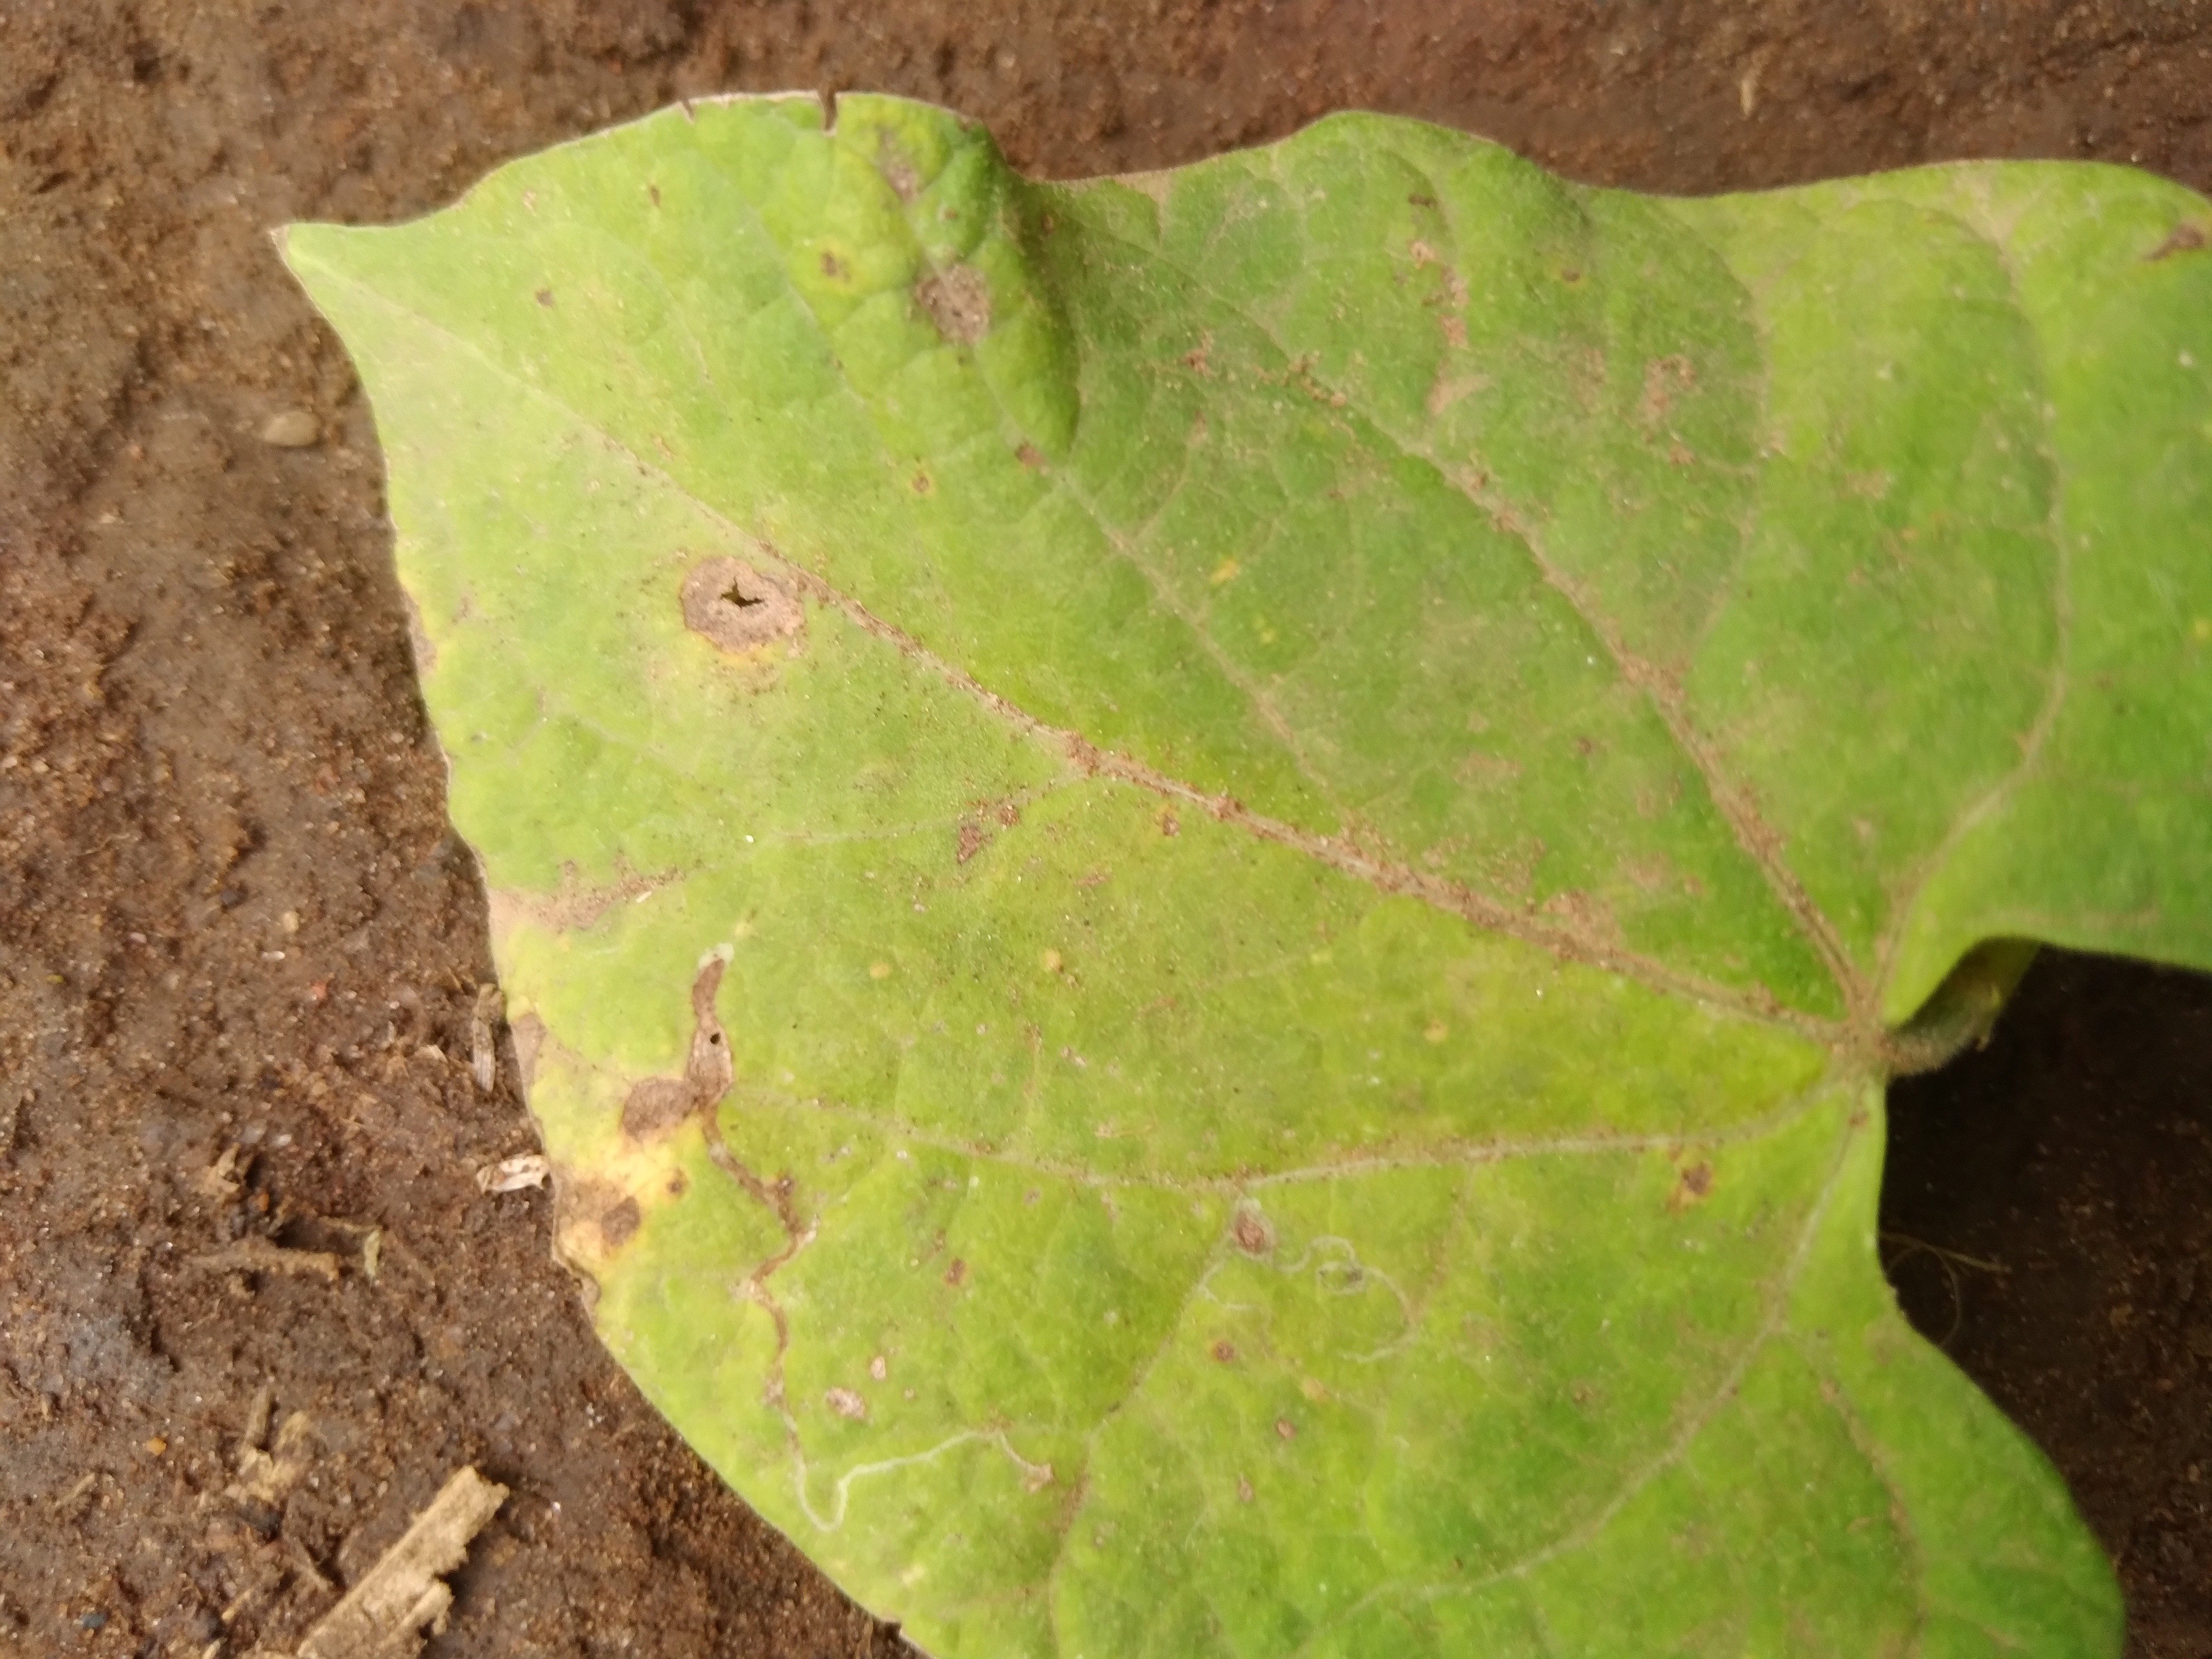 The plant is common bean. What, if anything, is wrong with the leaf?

rust
